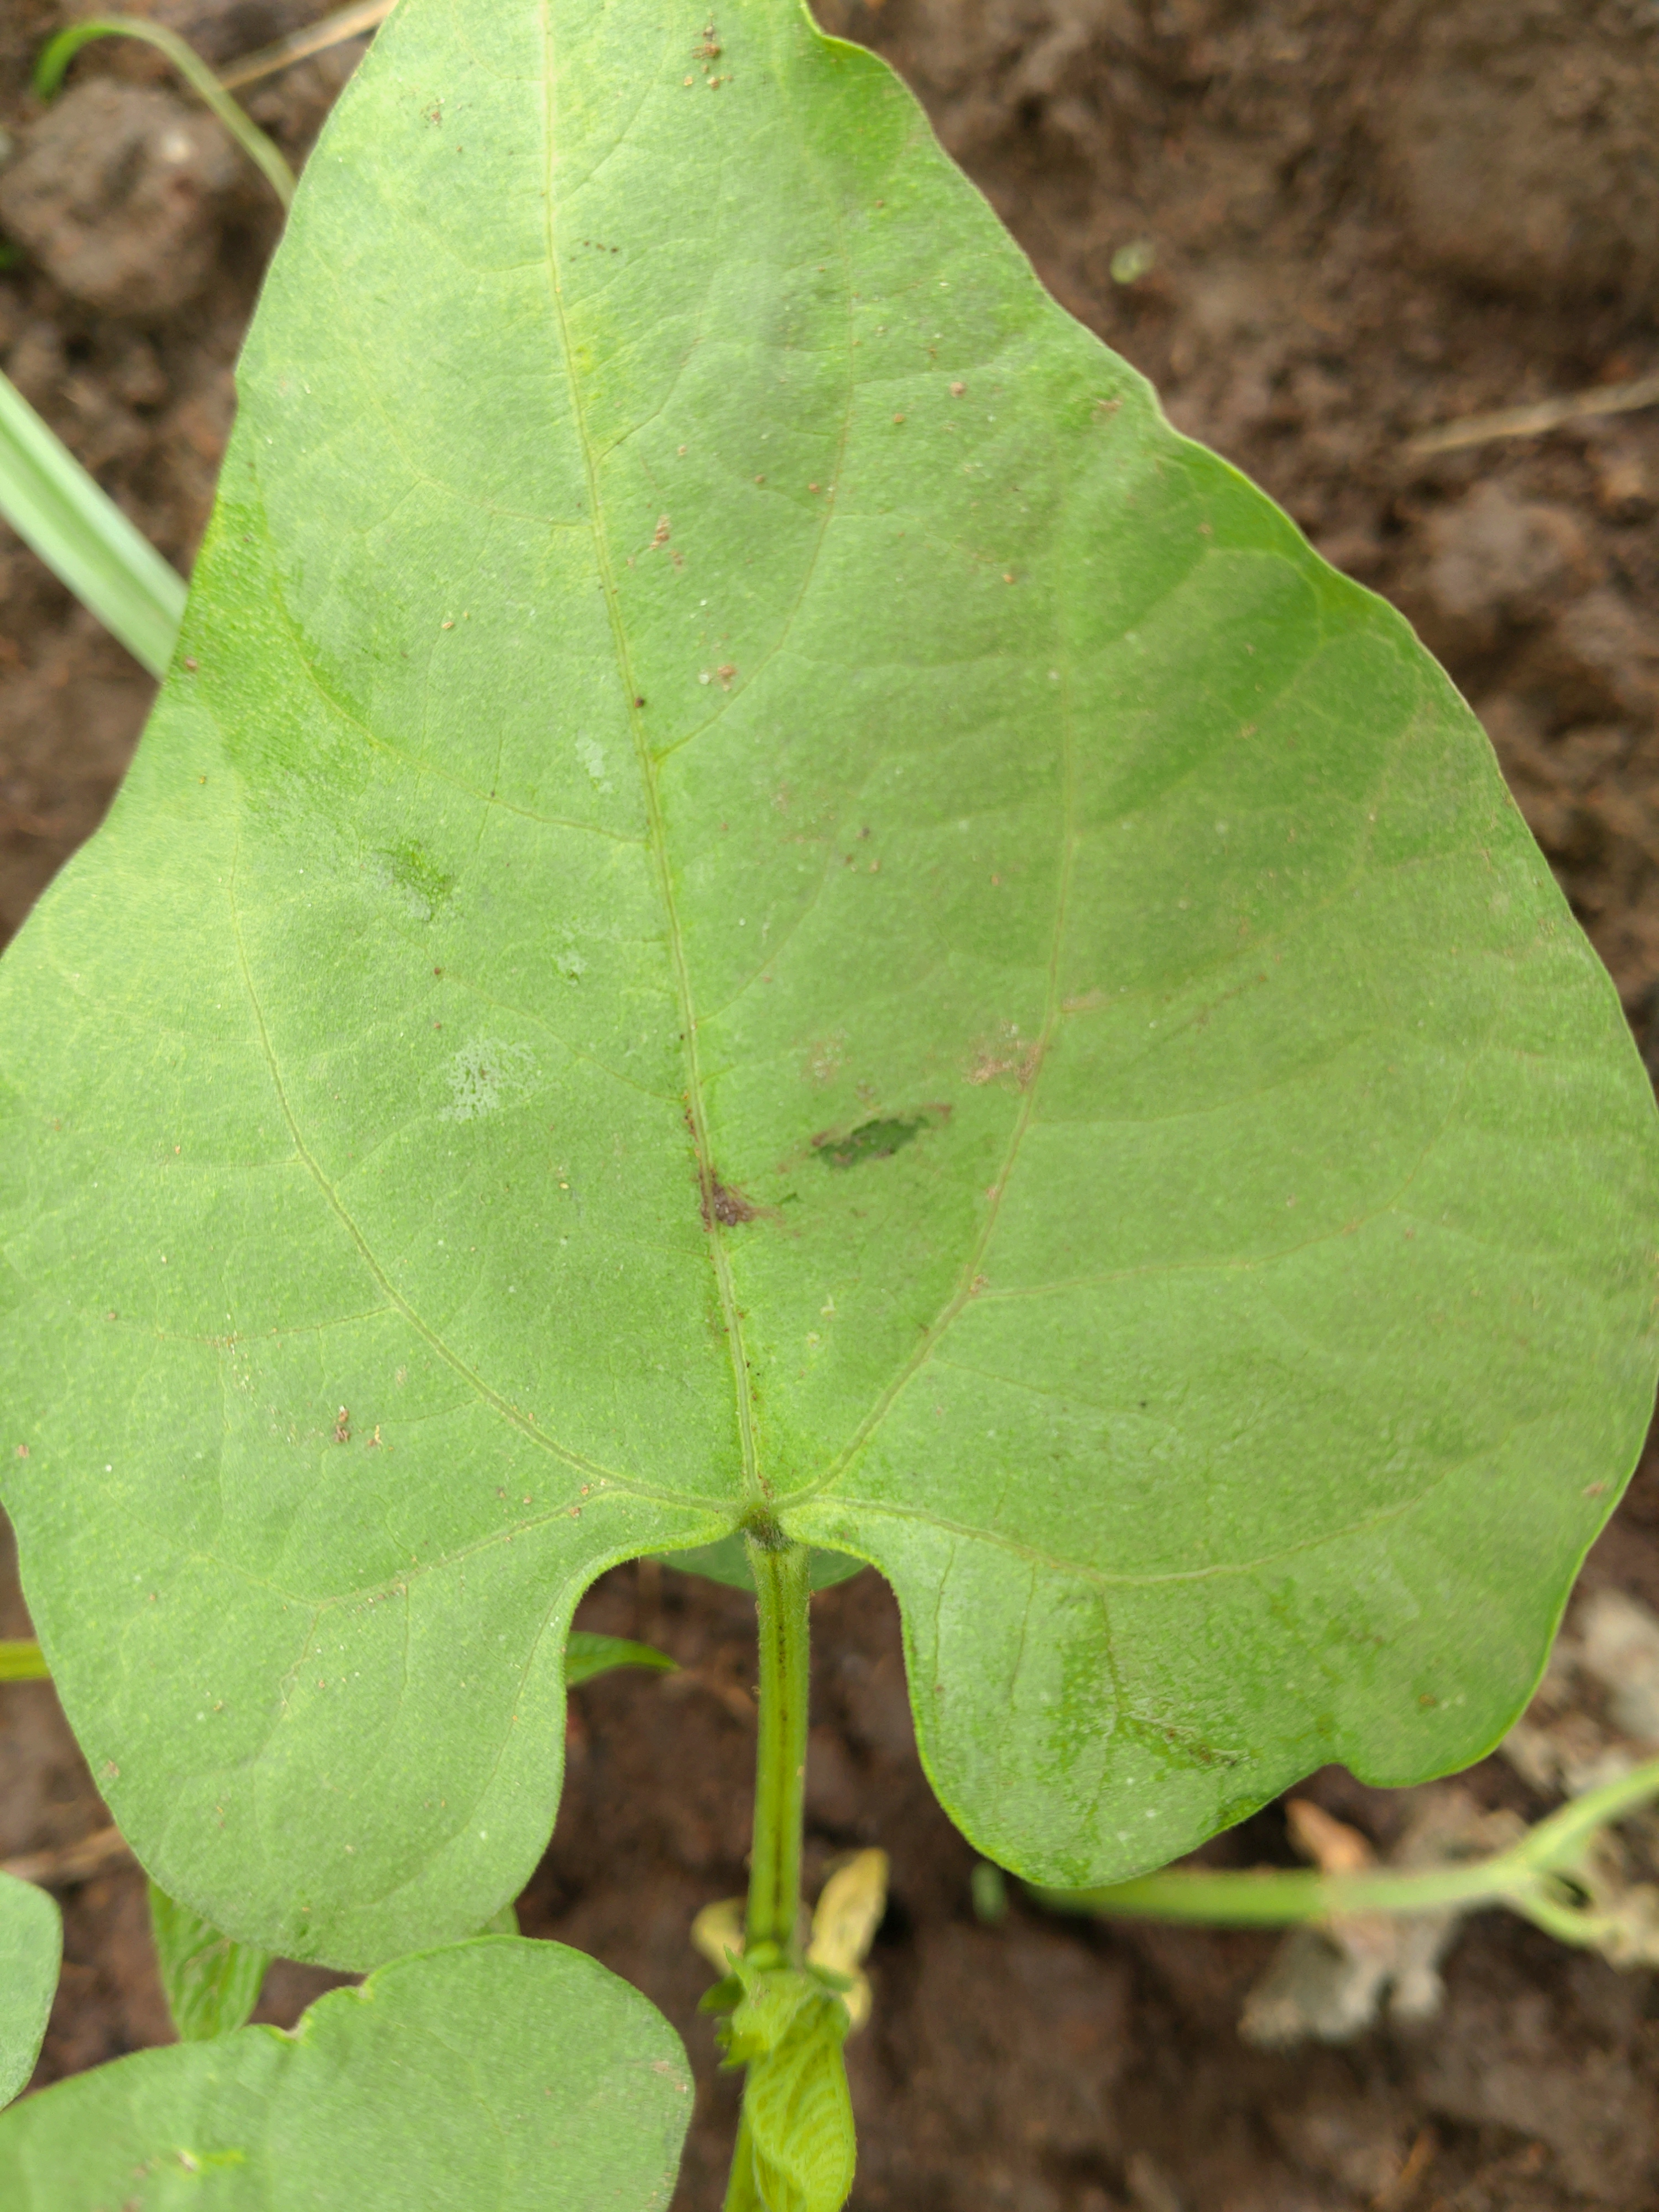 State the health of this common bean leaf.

healthy
